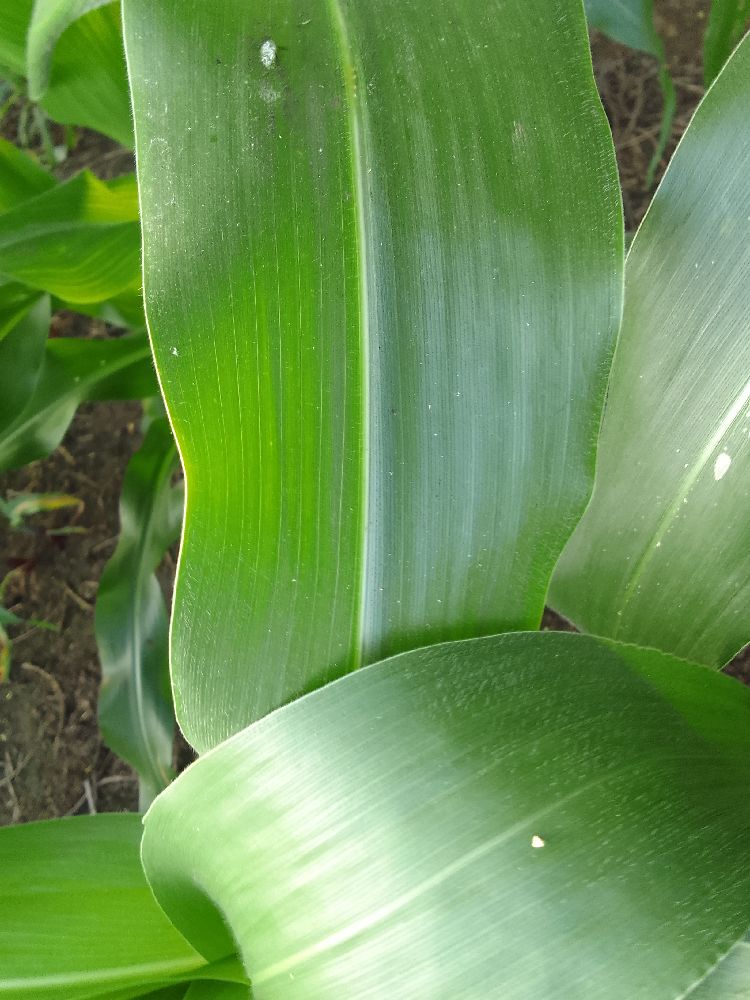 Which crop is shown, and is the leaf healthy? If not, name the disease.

maize, healthy
